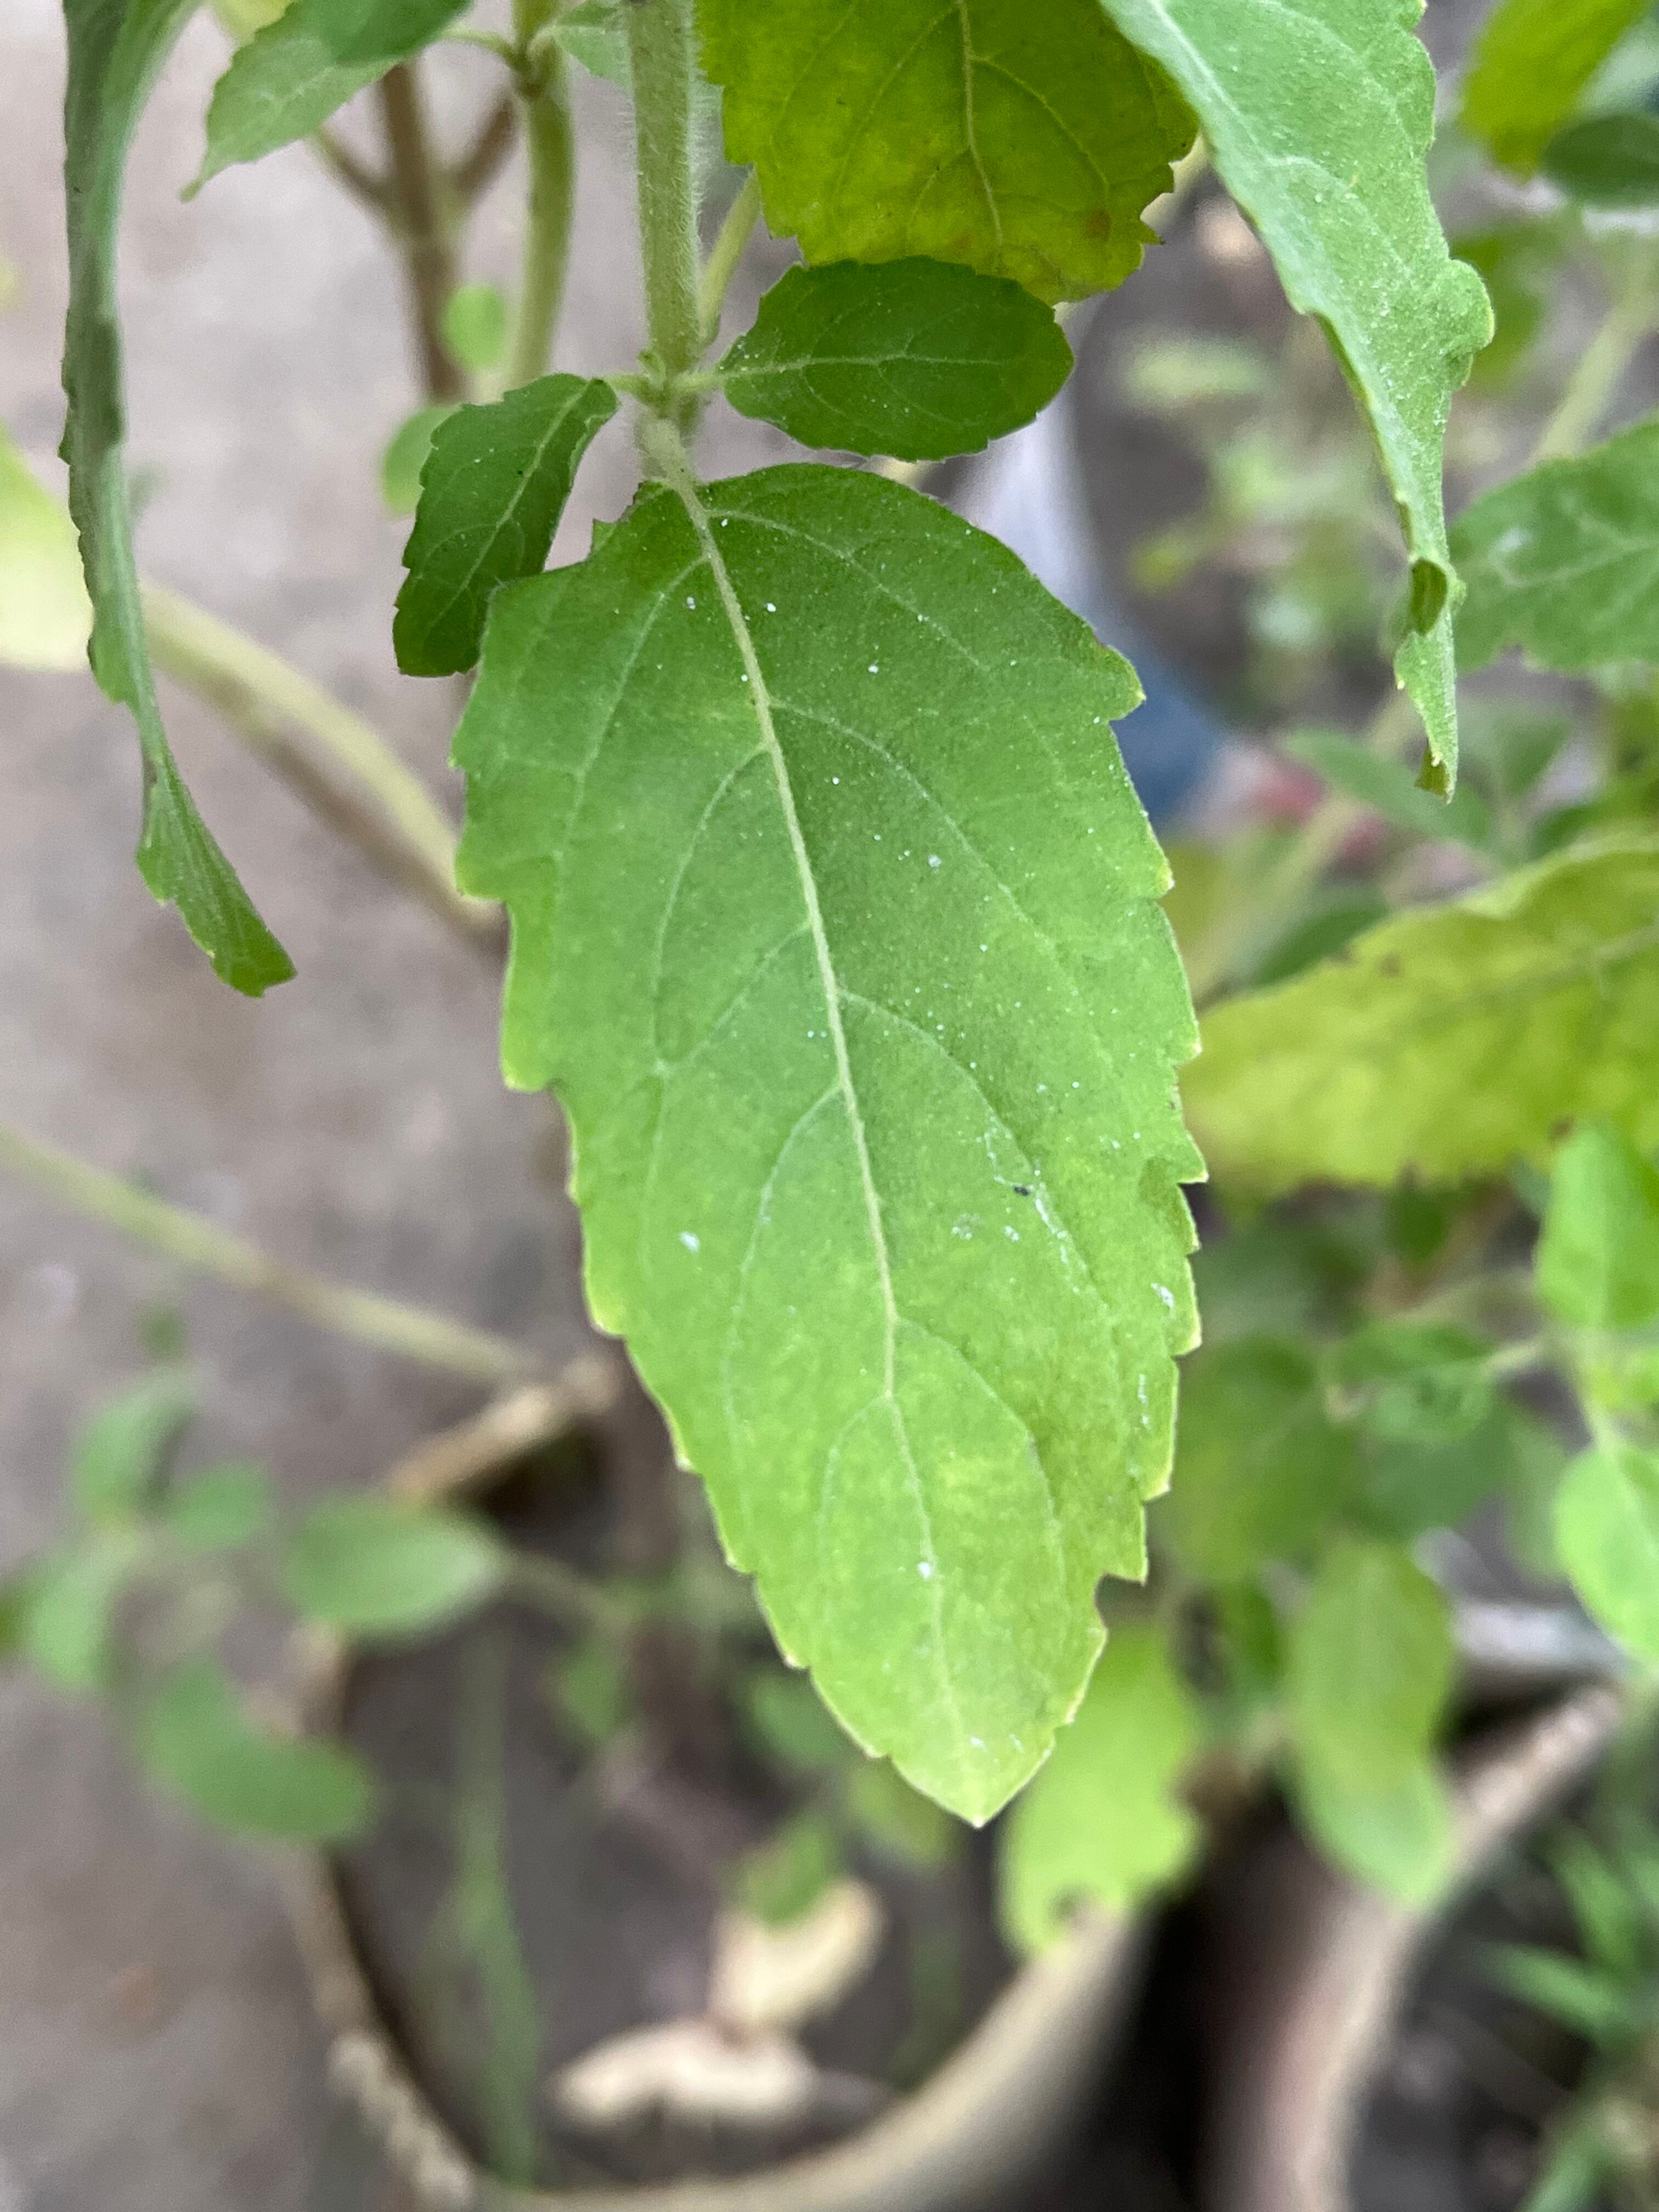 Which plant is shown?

tulshi
